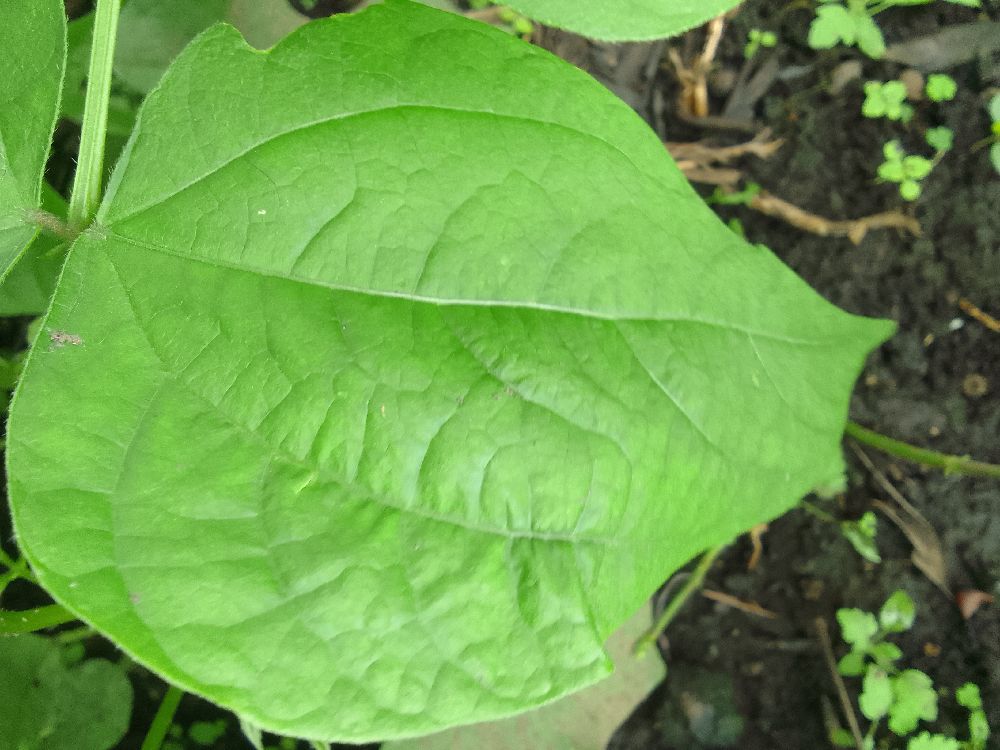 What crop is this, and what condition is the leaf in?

common bean, healthy
